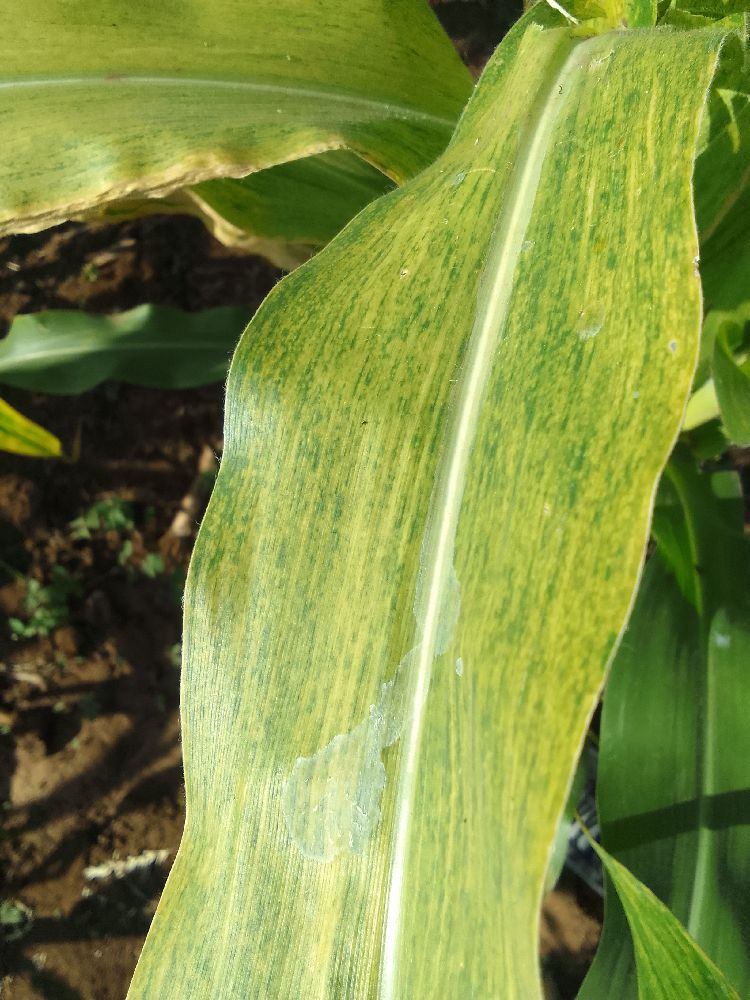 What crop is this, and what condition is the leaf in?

maize, maize lethal necrosis
